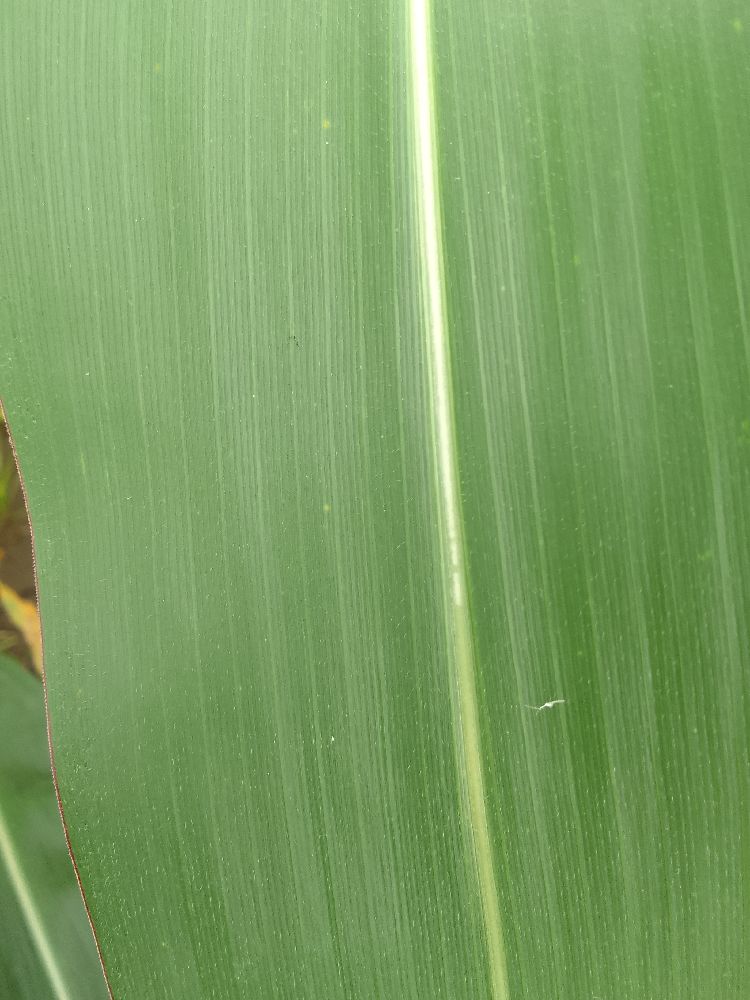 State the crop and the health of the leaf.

maize, healthy
